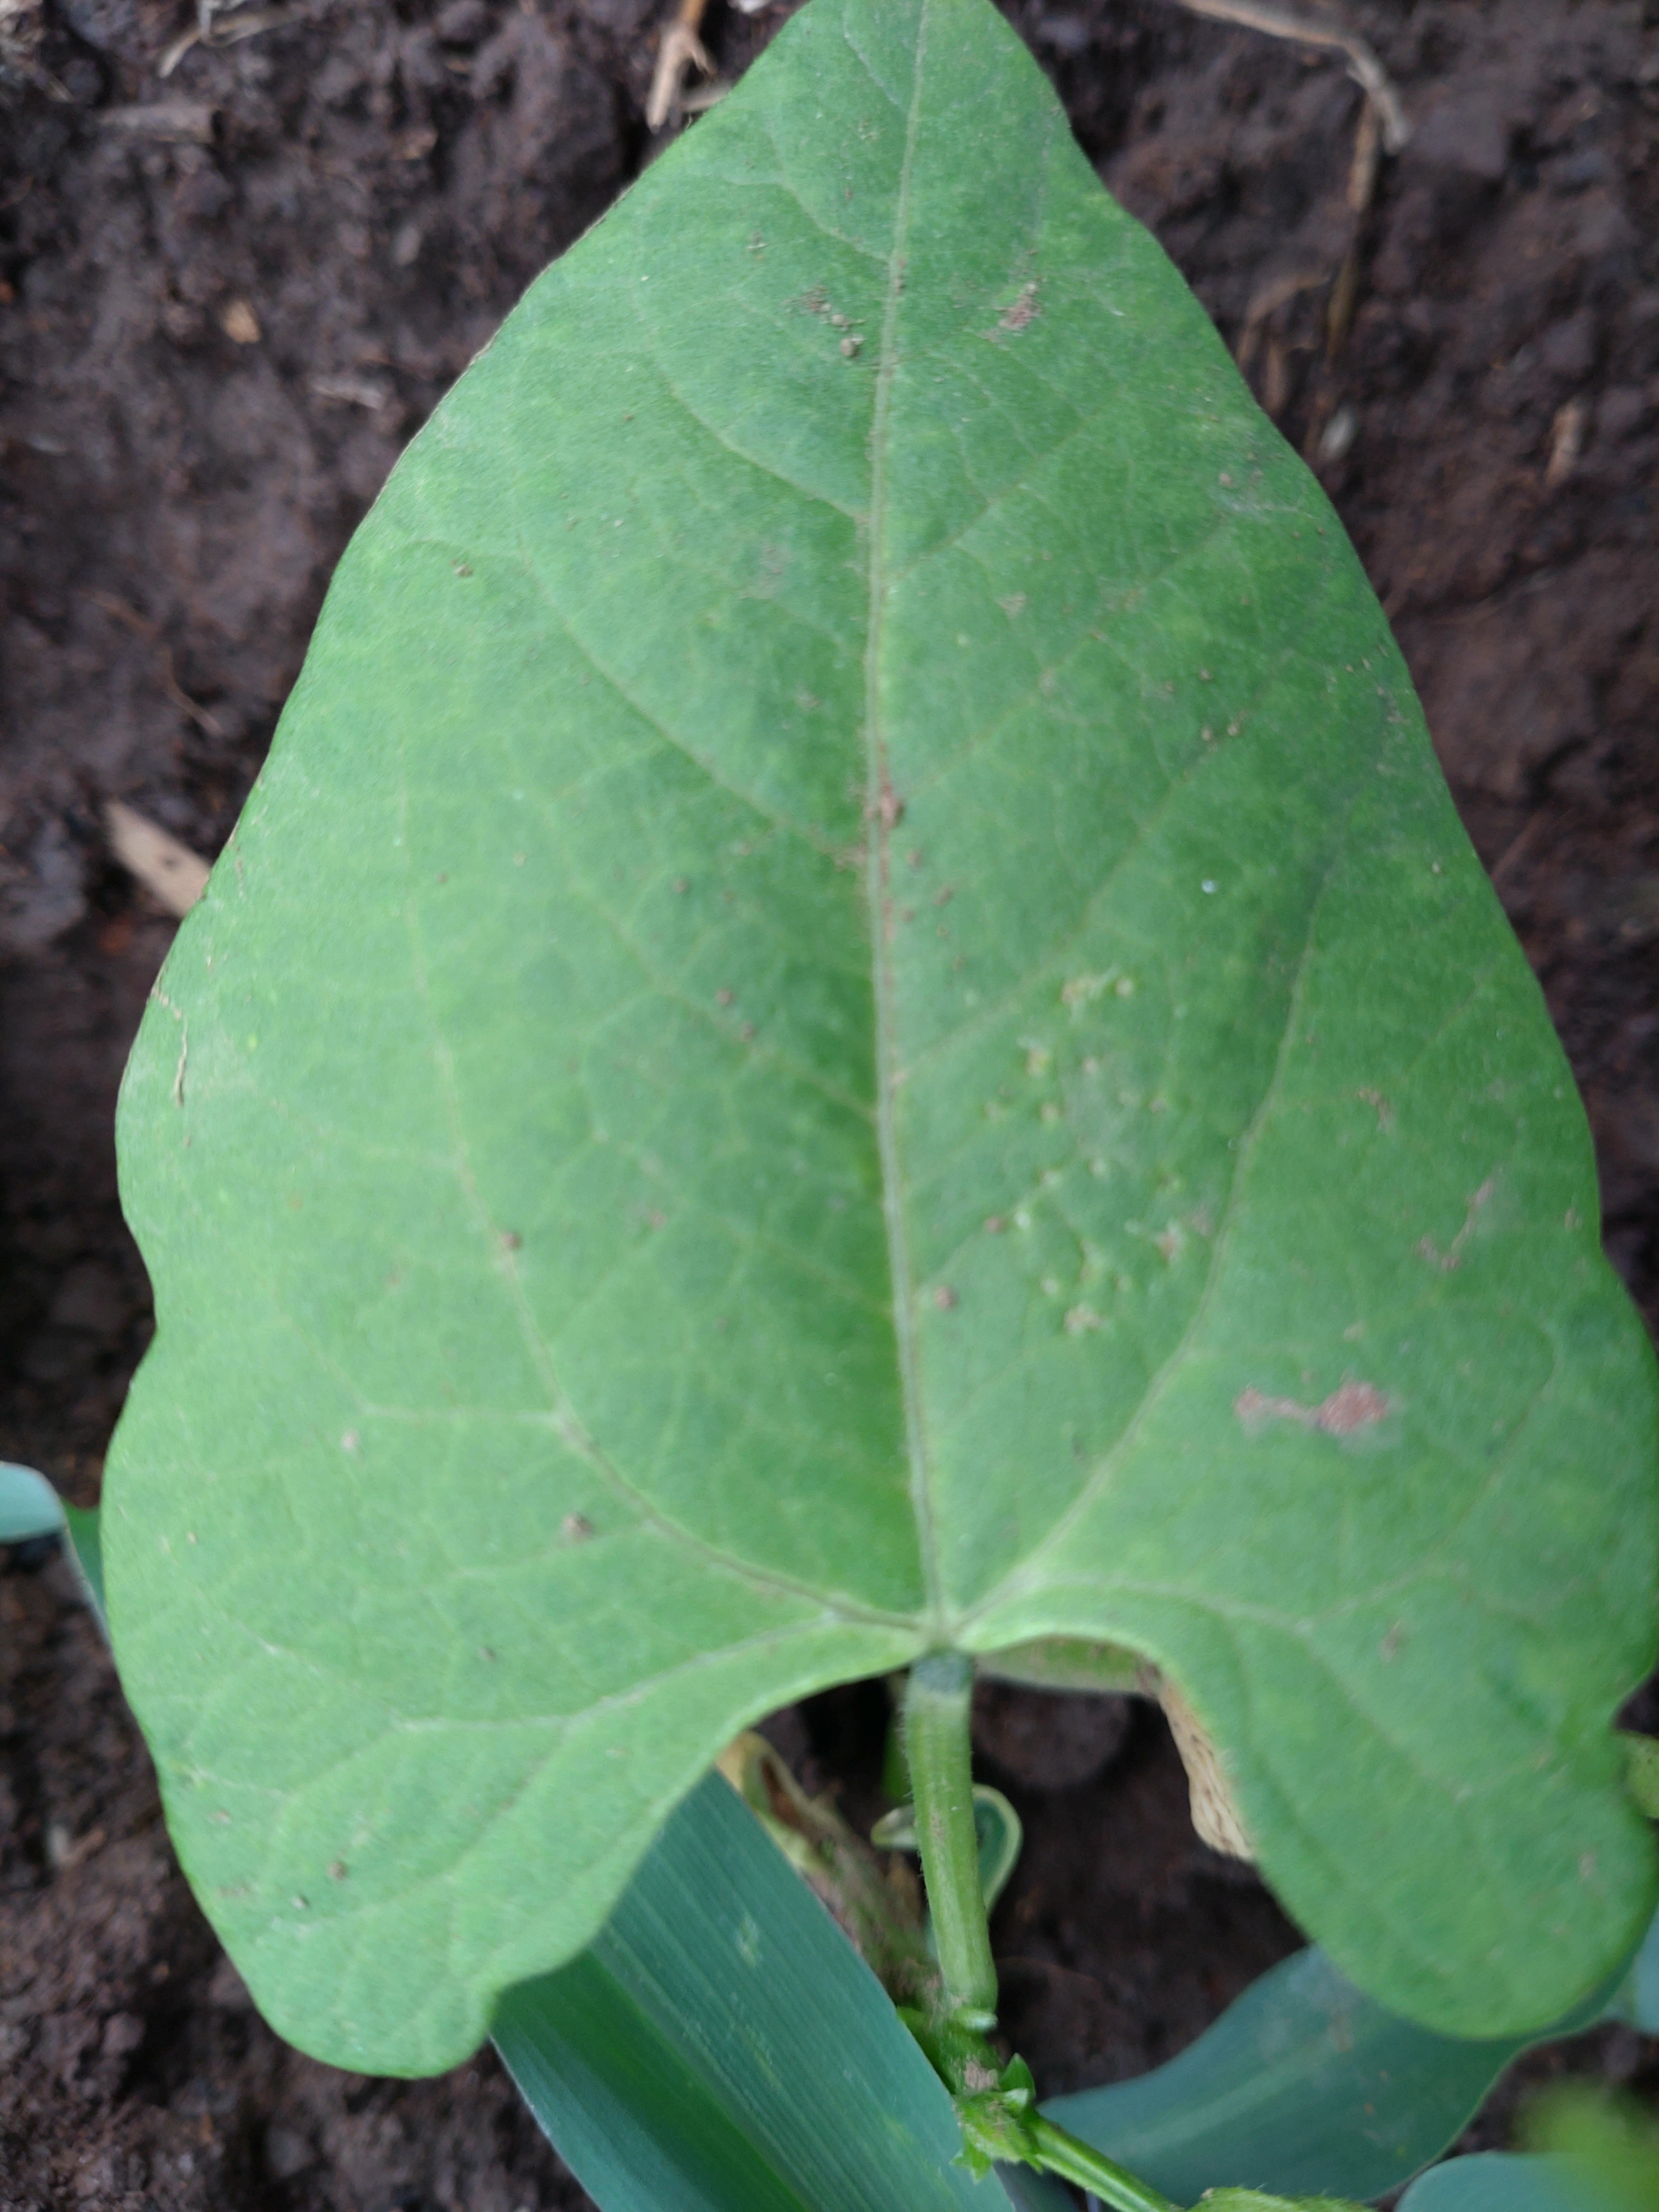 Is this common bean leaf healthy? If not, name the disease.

healthy
